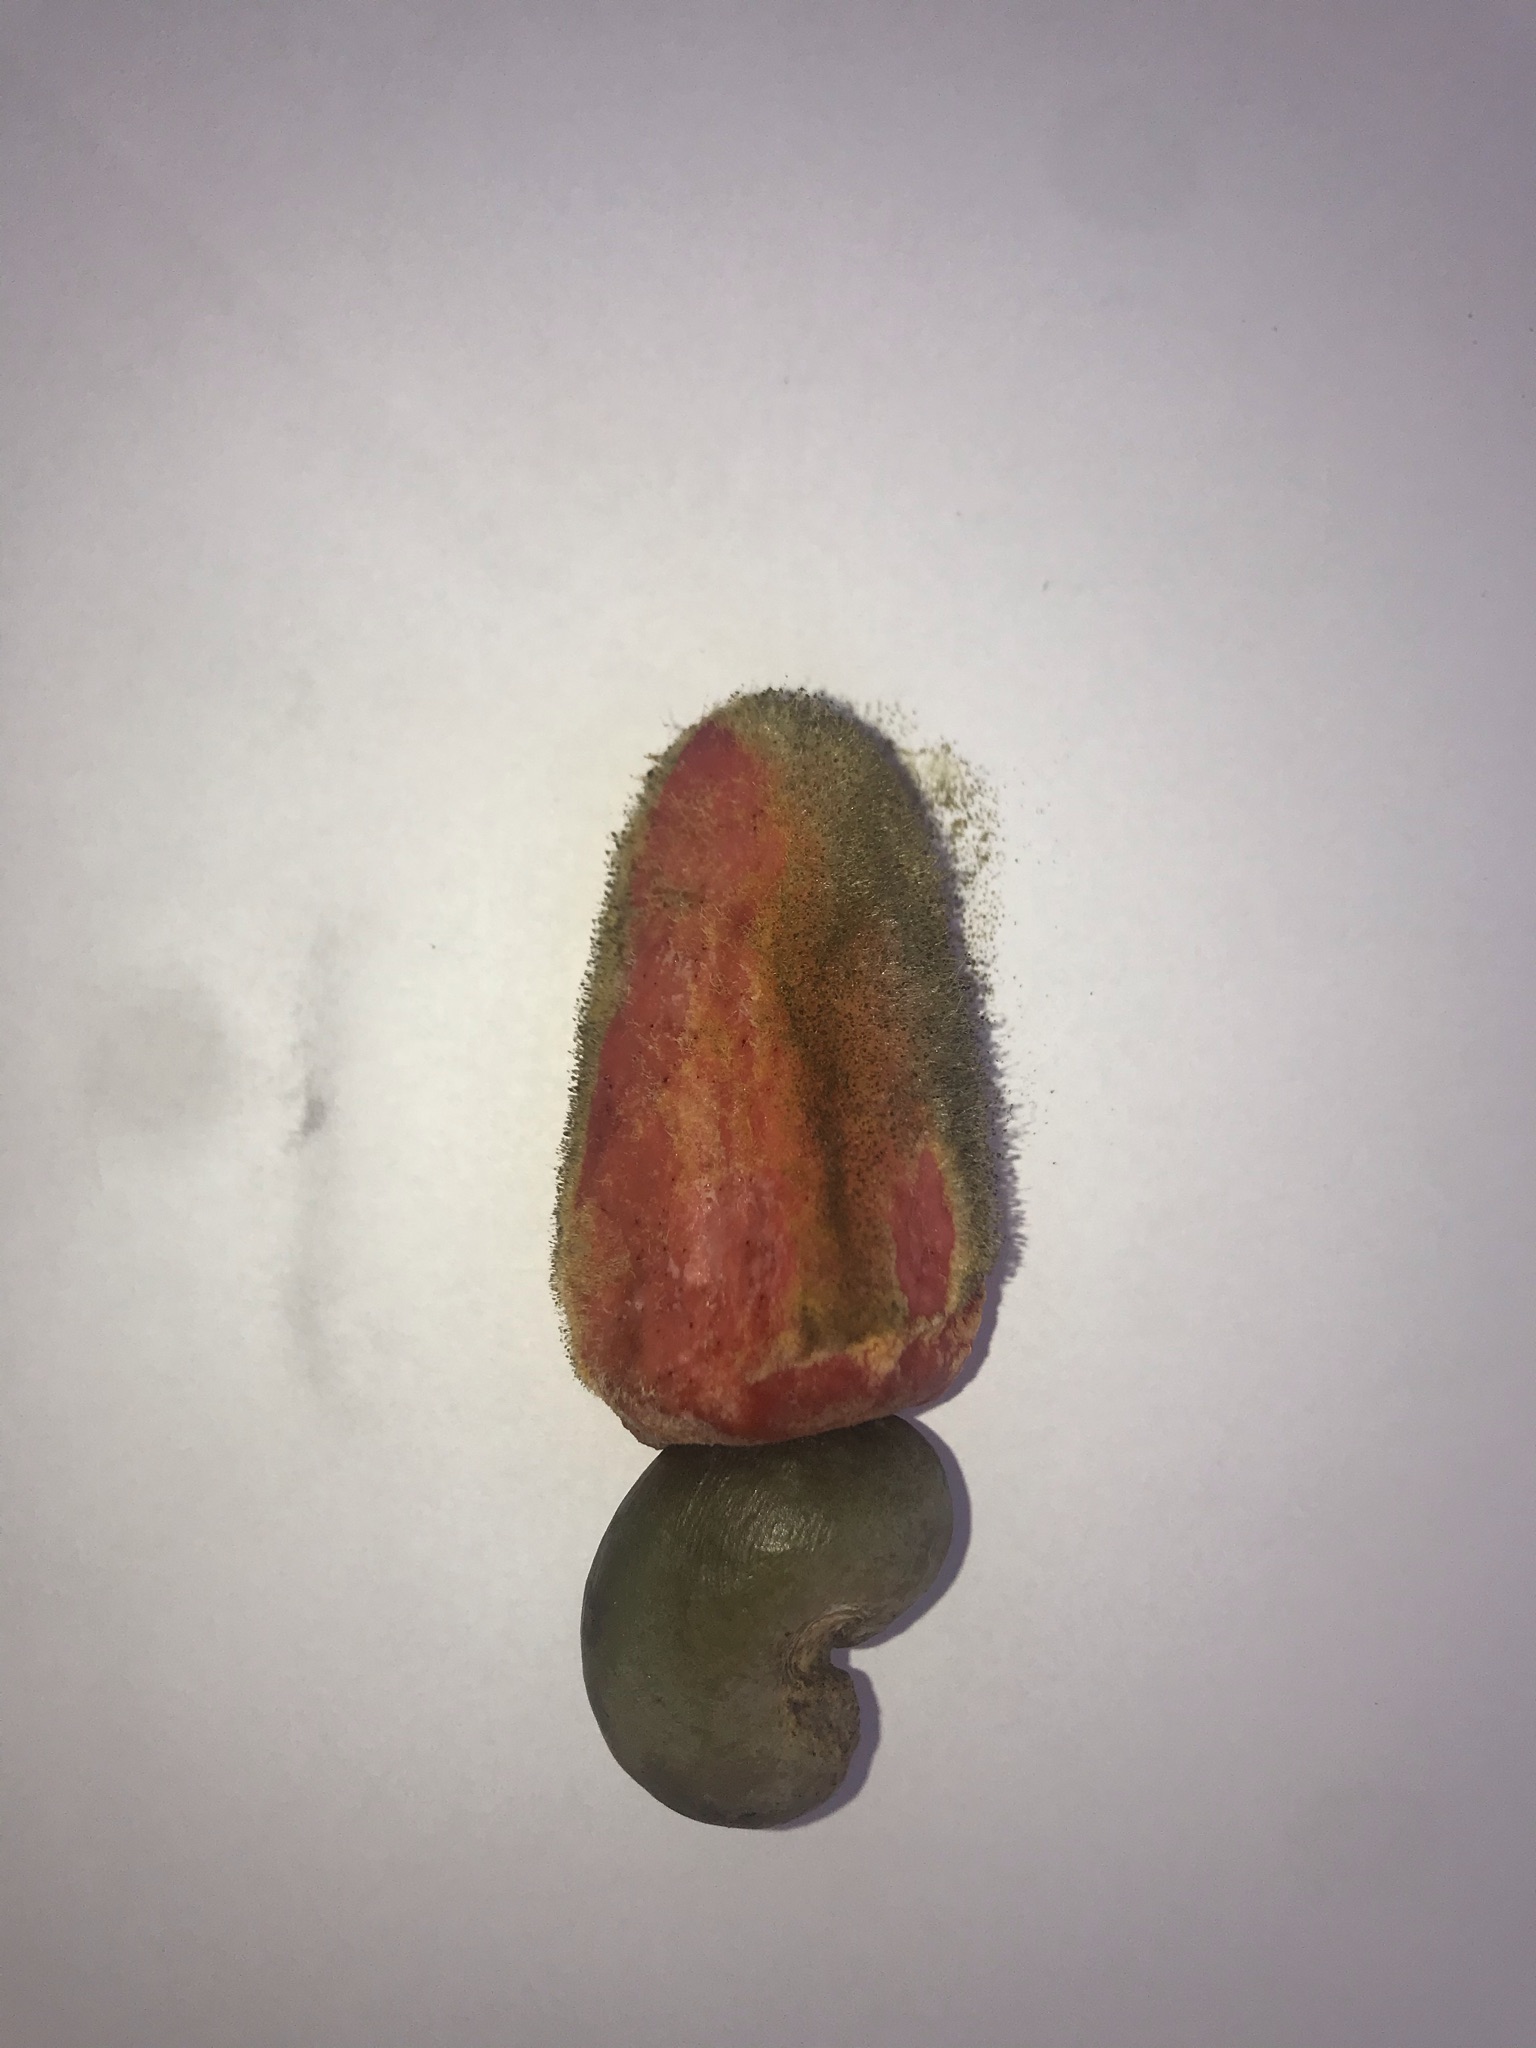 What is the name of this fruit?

caju vermelho
